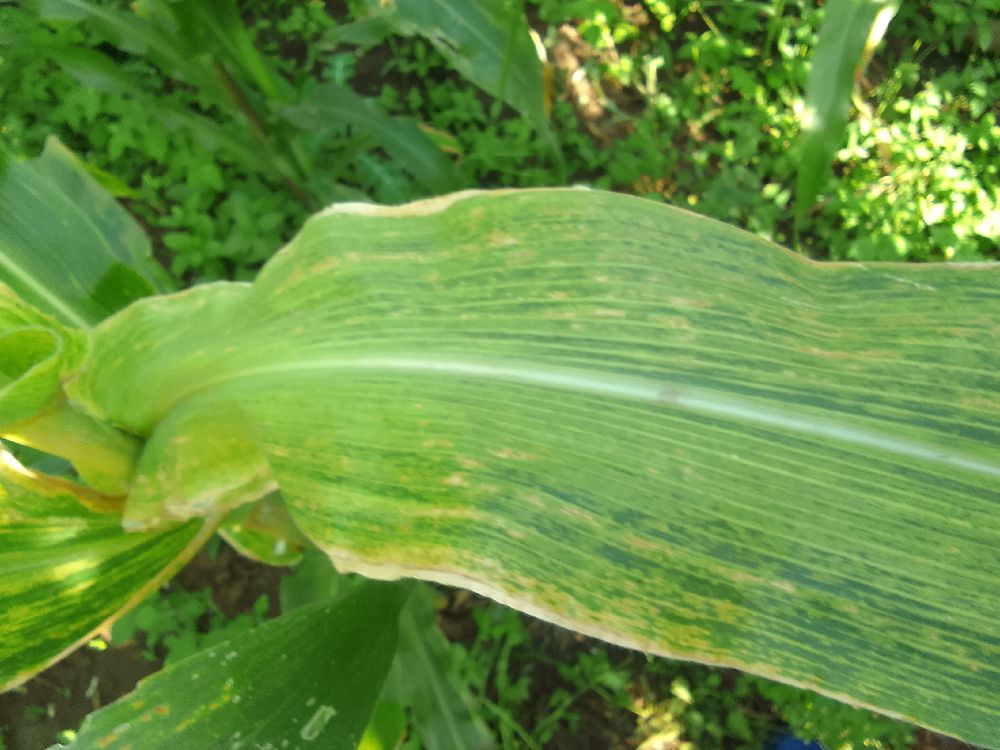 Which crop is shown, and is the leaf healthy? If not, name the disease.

maize, maize lethal necrosis
